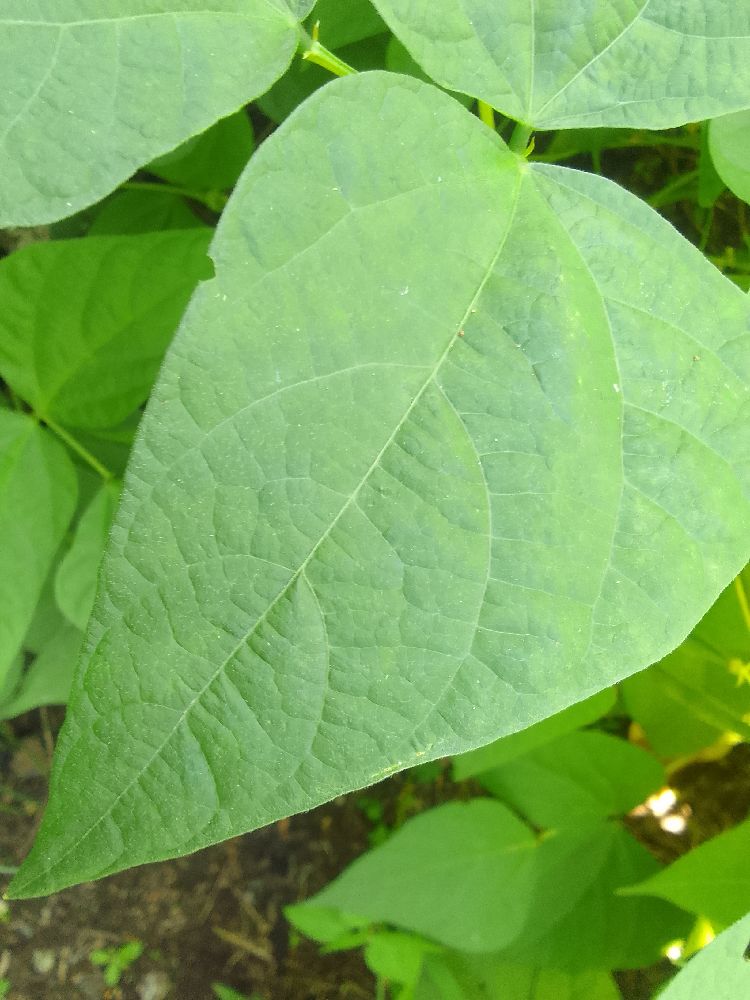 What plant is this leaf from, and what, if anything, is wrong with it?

common bean, healthy
